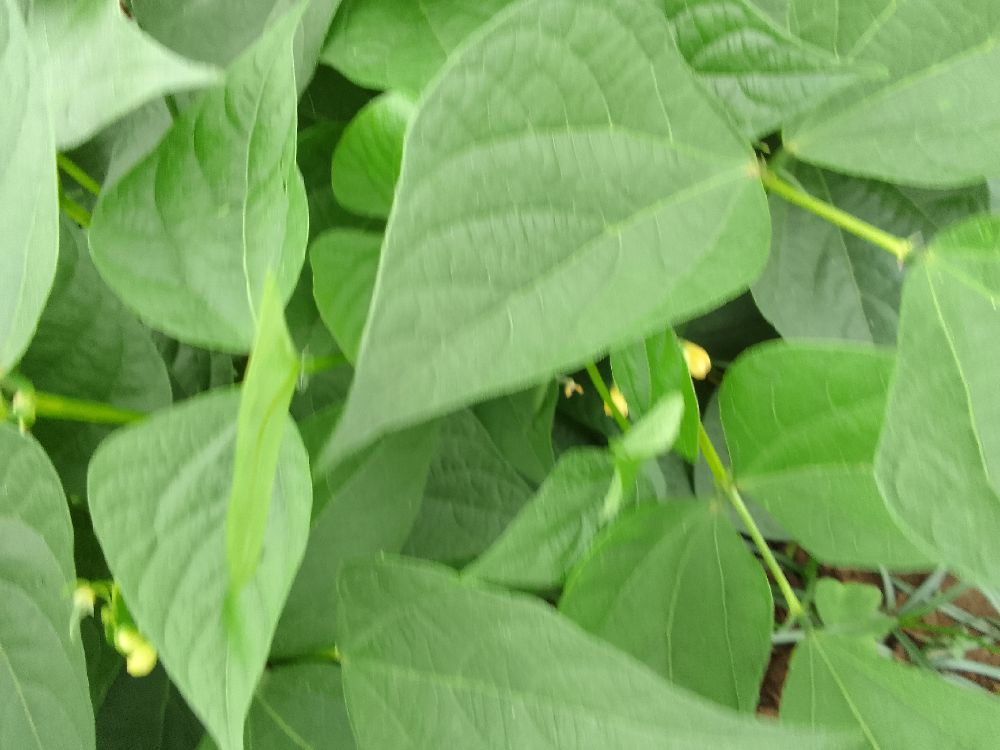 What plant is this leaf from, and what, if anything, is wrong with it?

common bean, healthy
